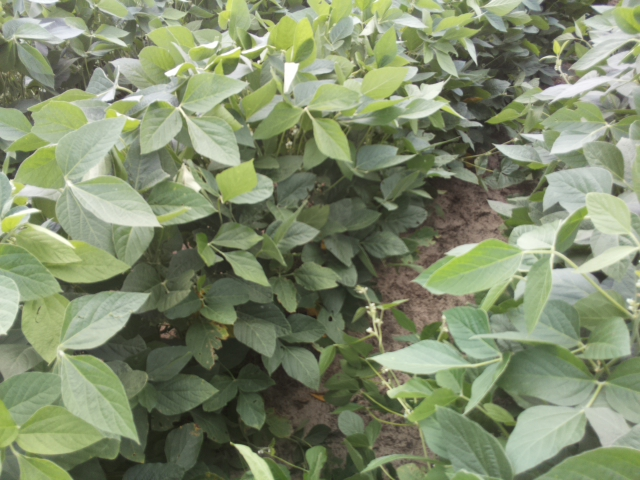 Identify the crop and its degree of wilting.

soybean, leaves with no wilting
